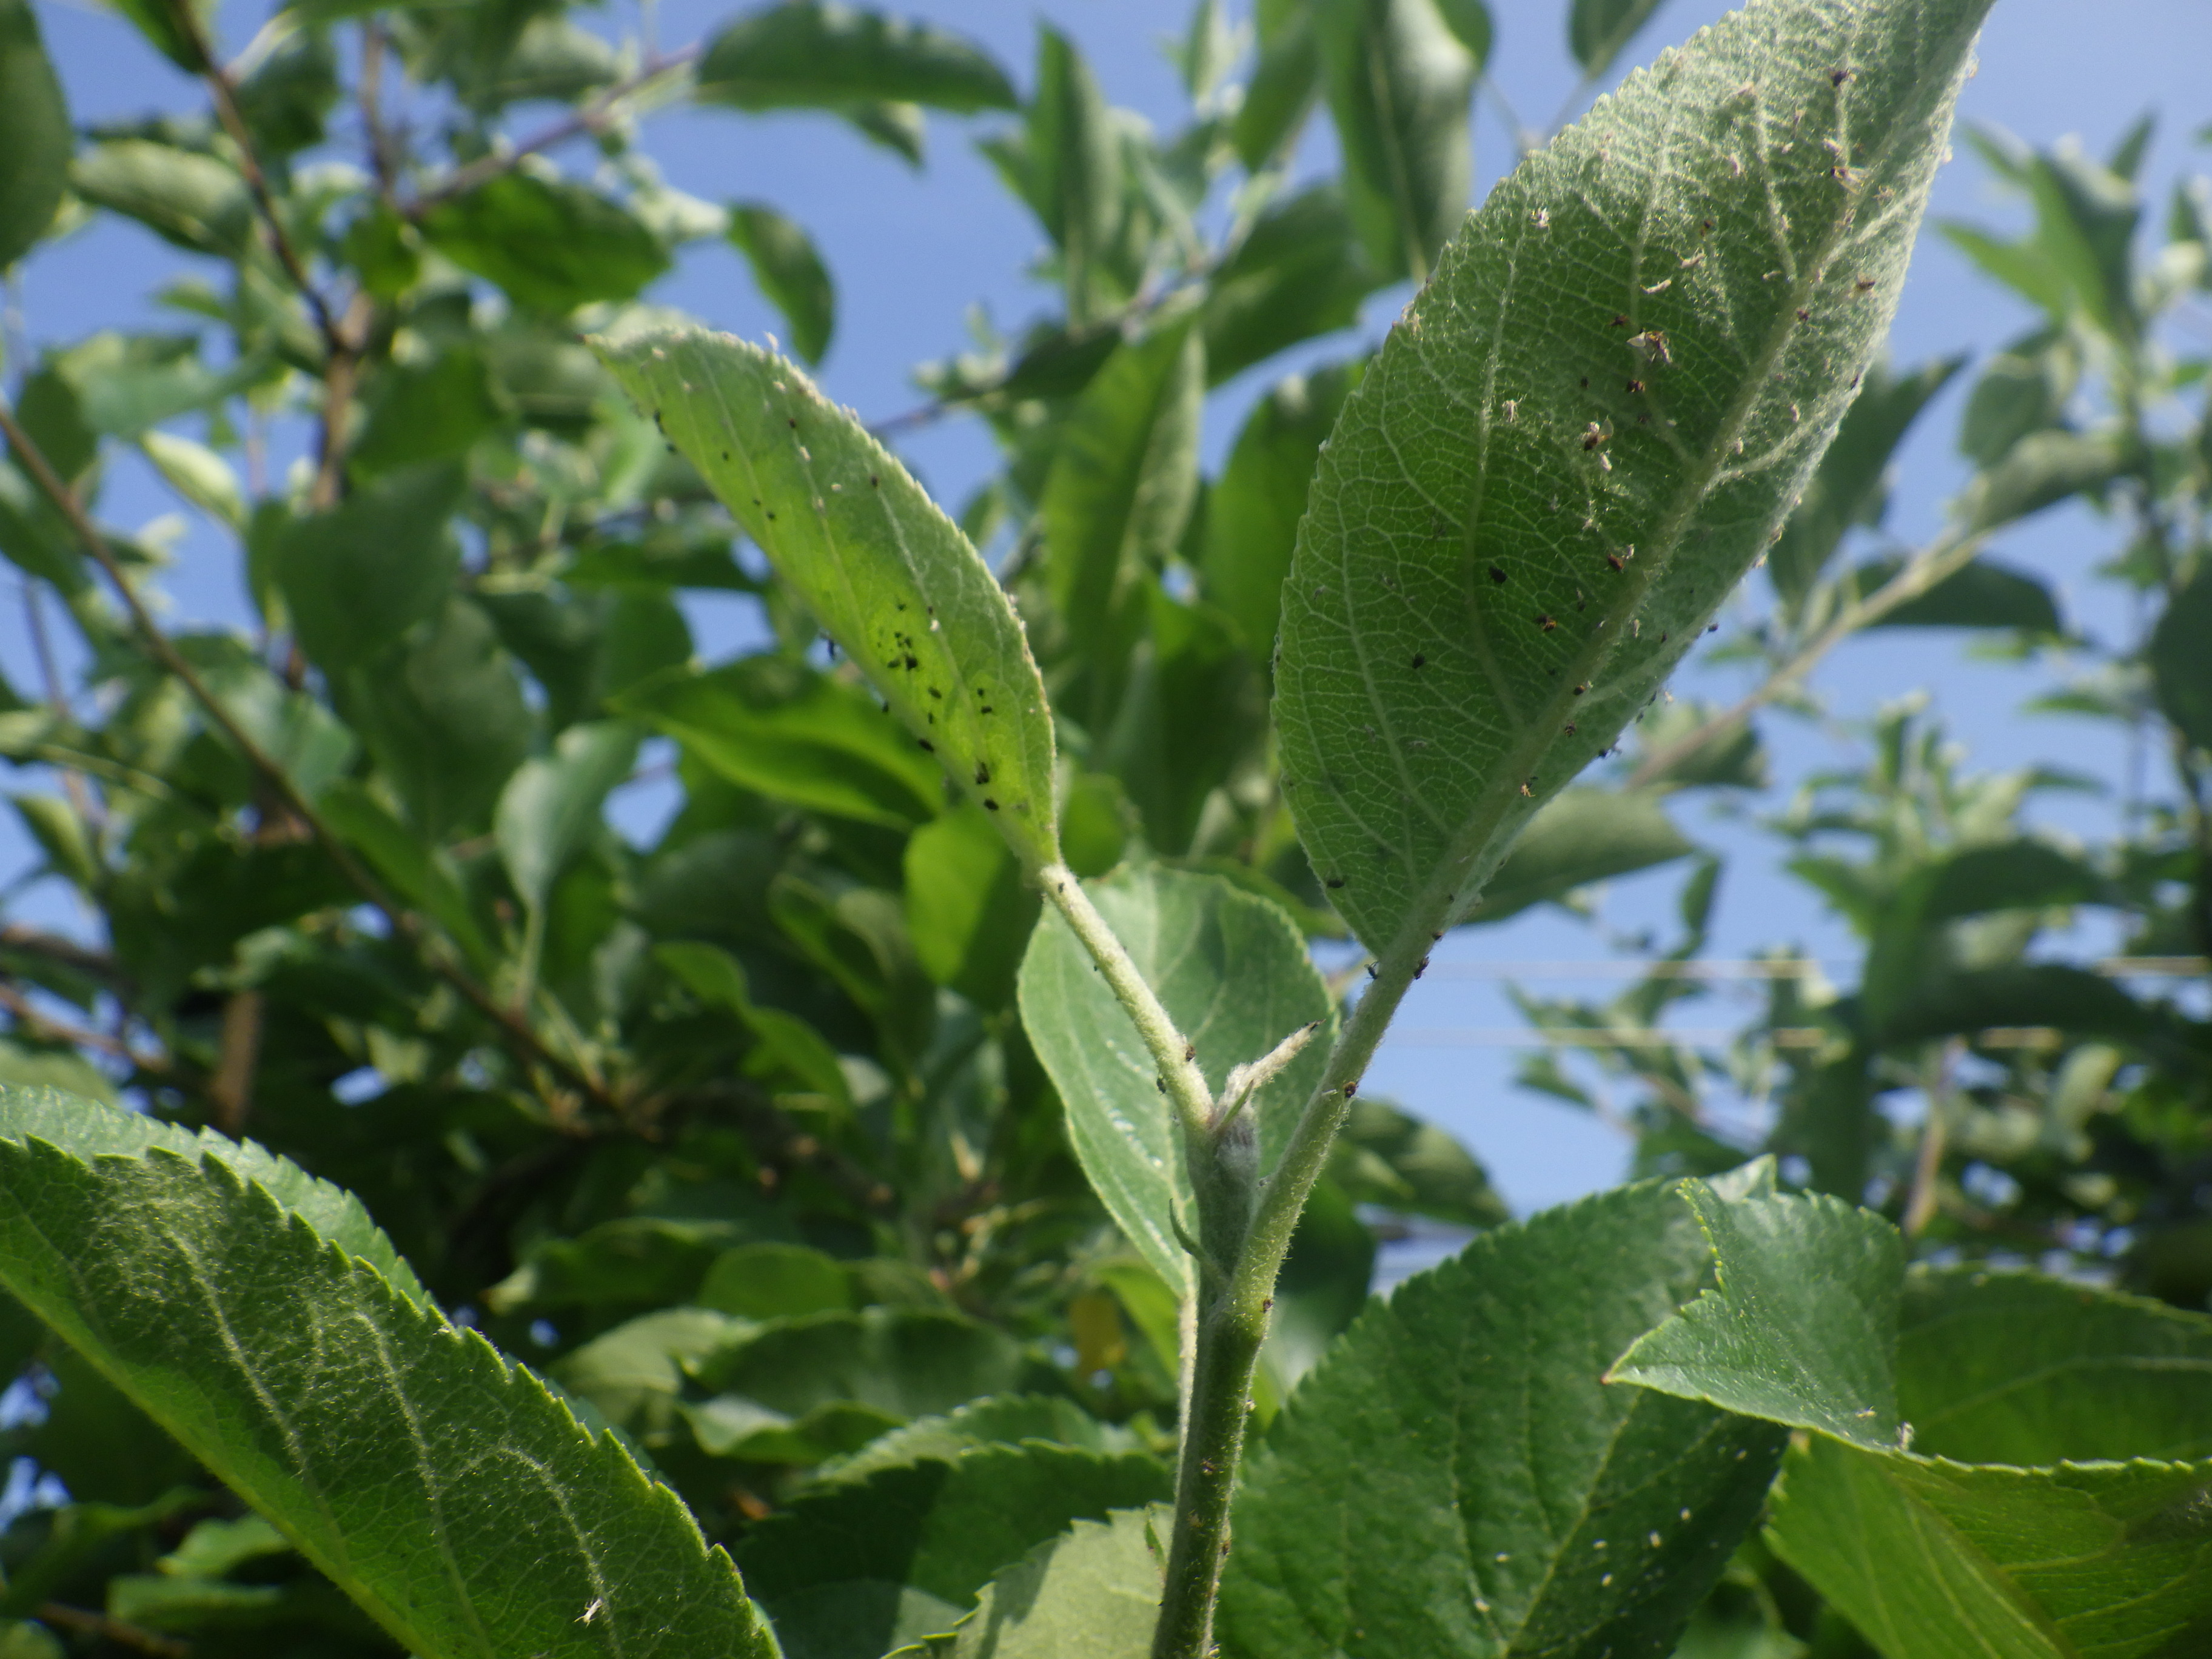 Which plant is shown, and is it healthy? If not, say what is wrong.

apple, aphids
